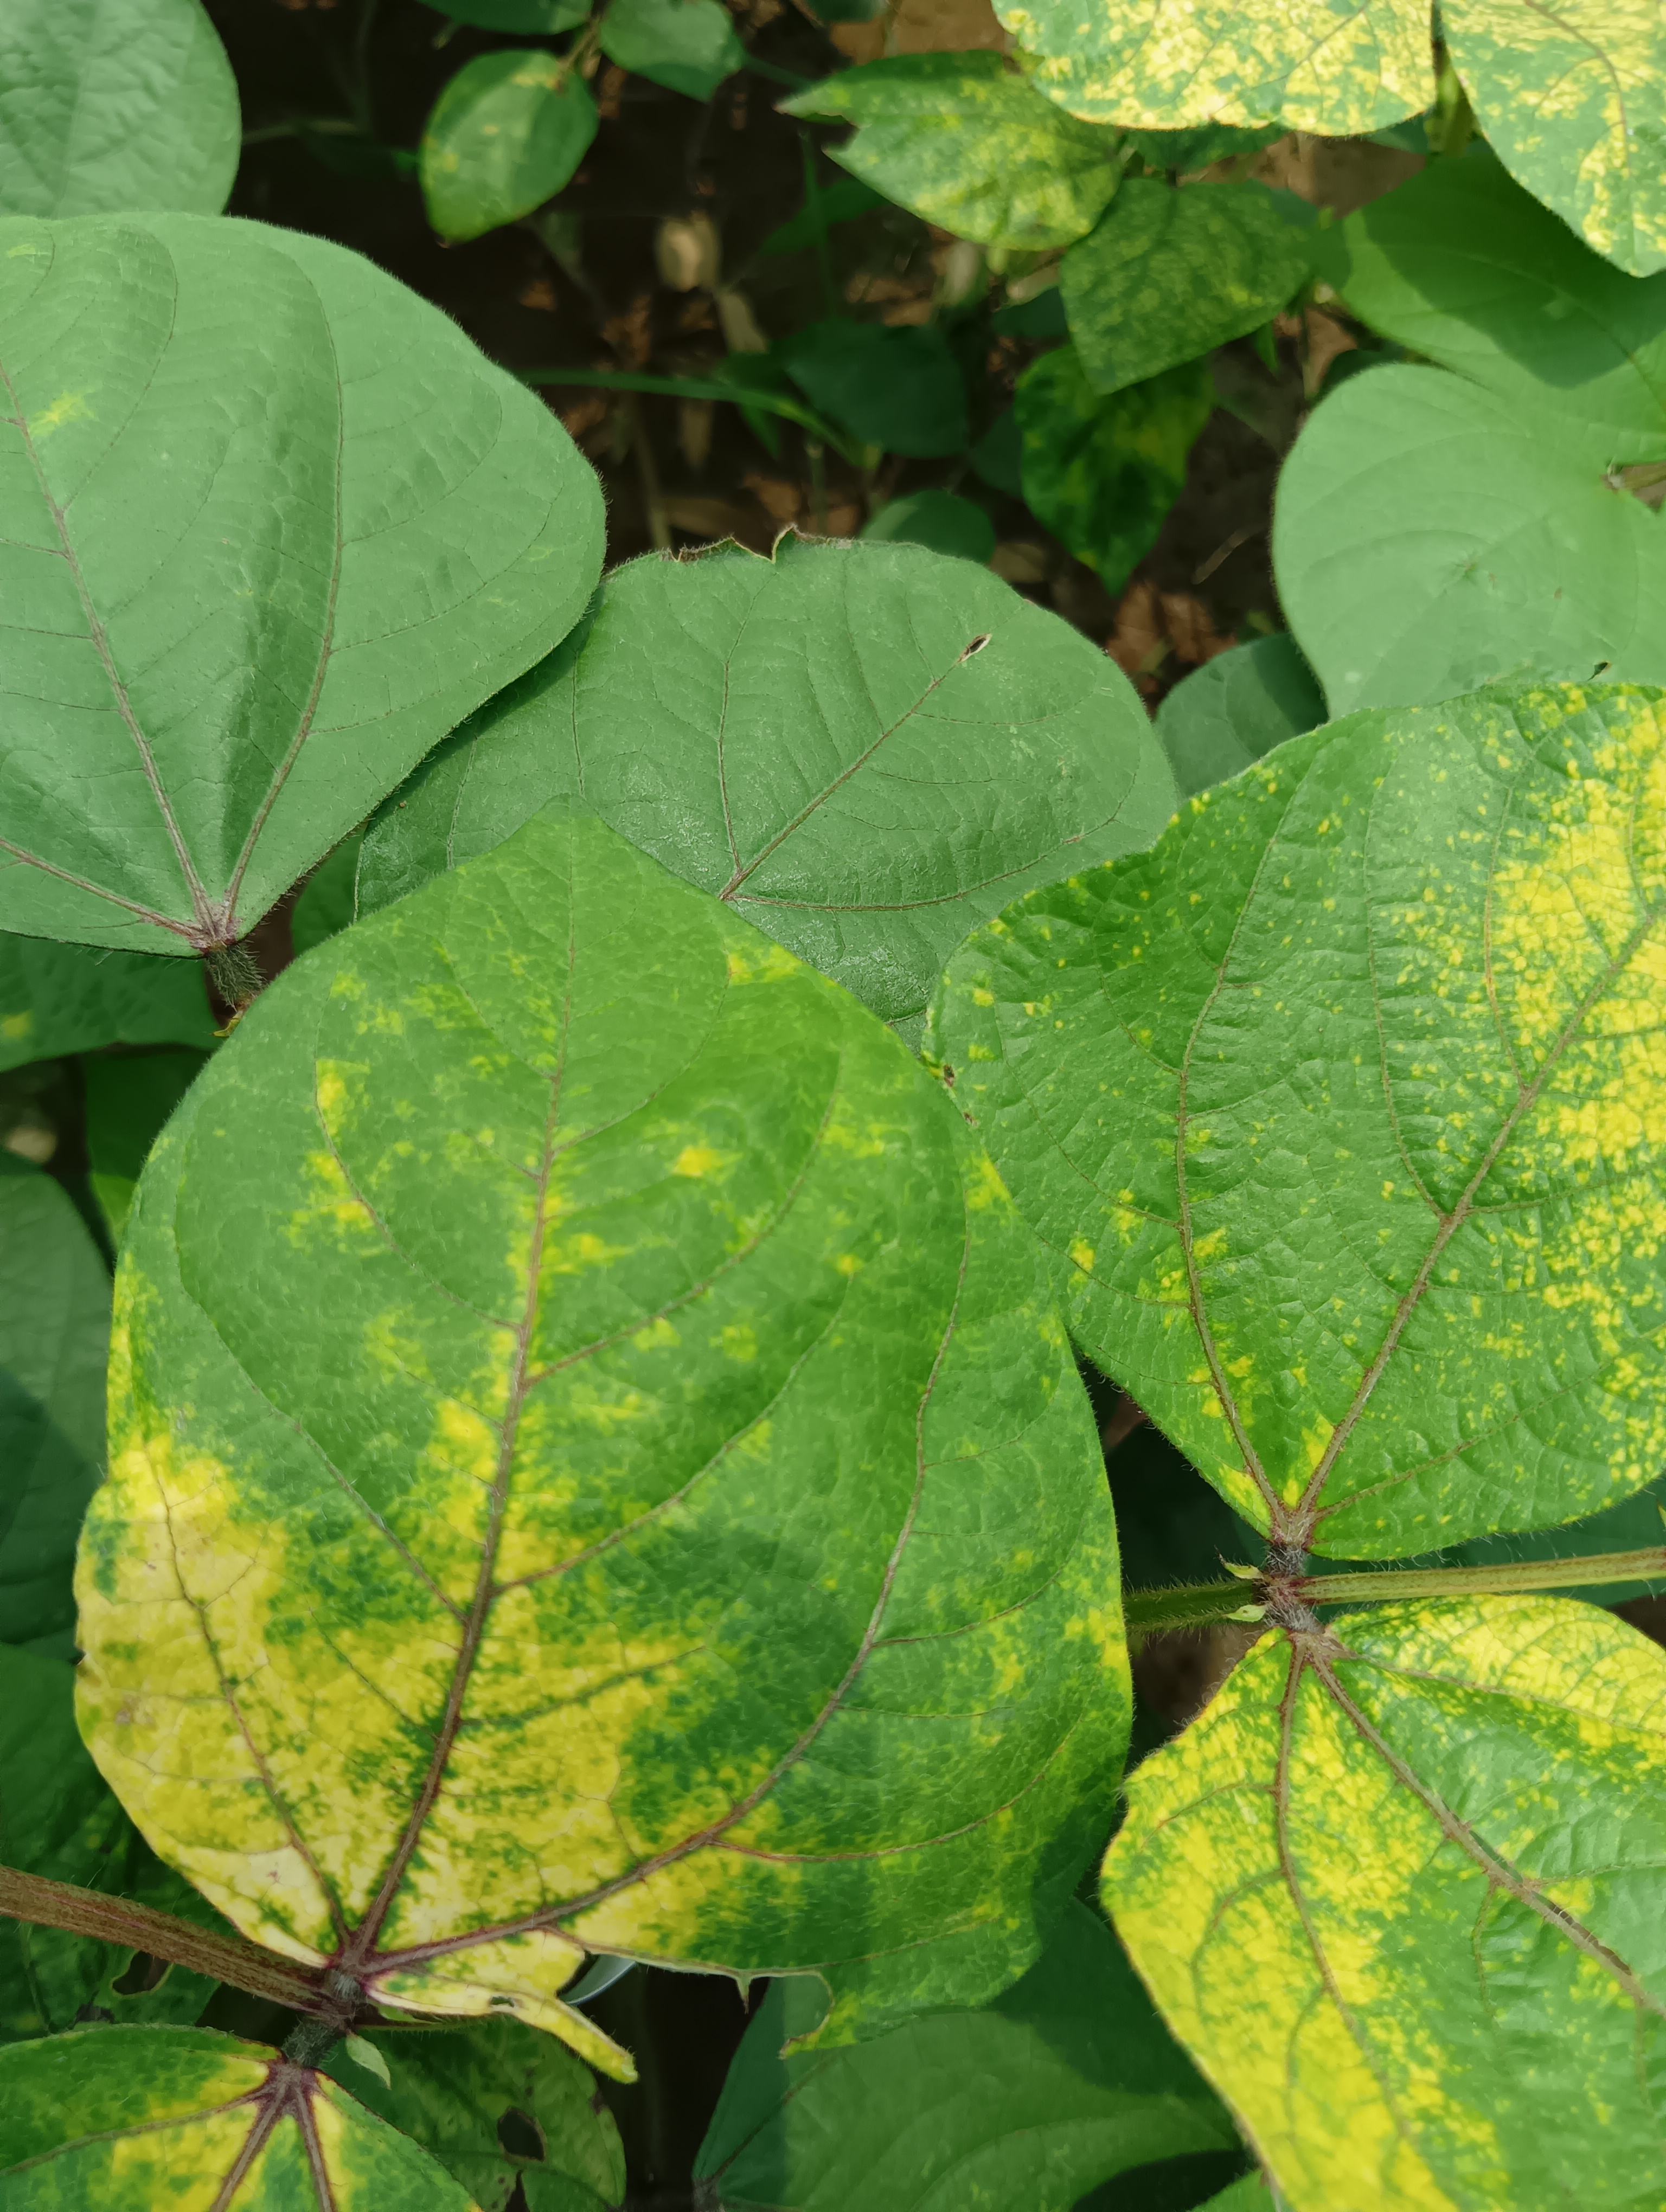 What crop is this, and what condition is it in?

mungbean, yellow mosaic
